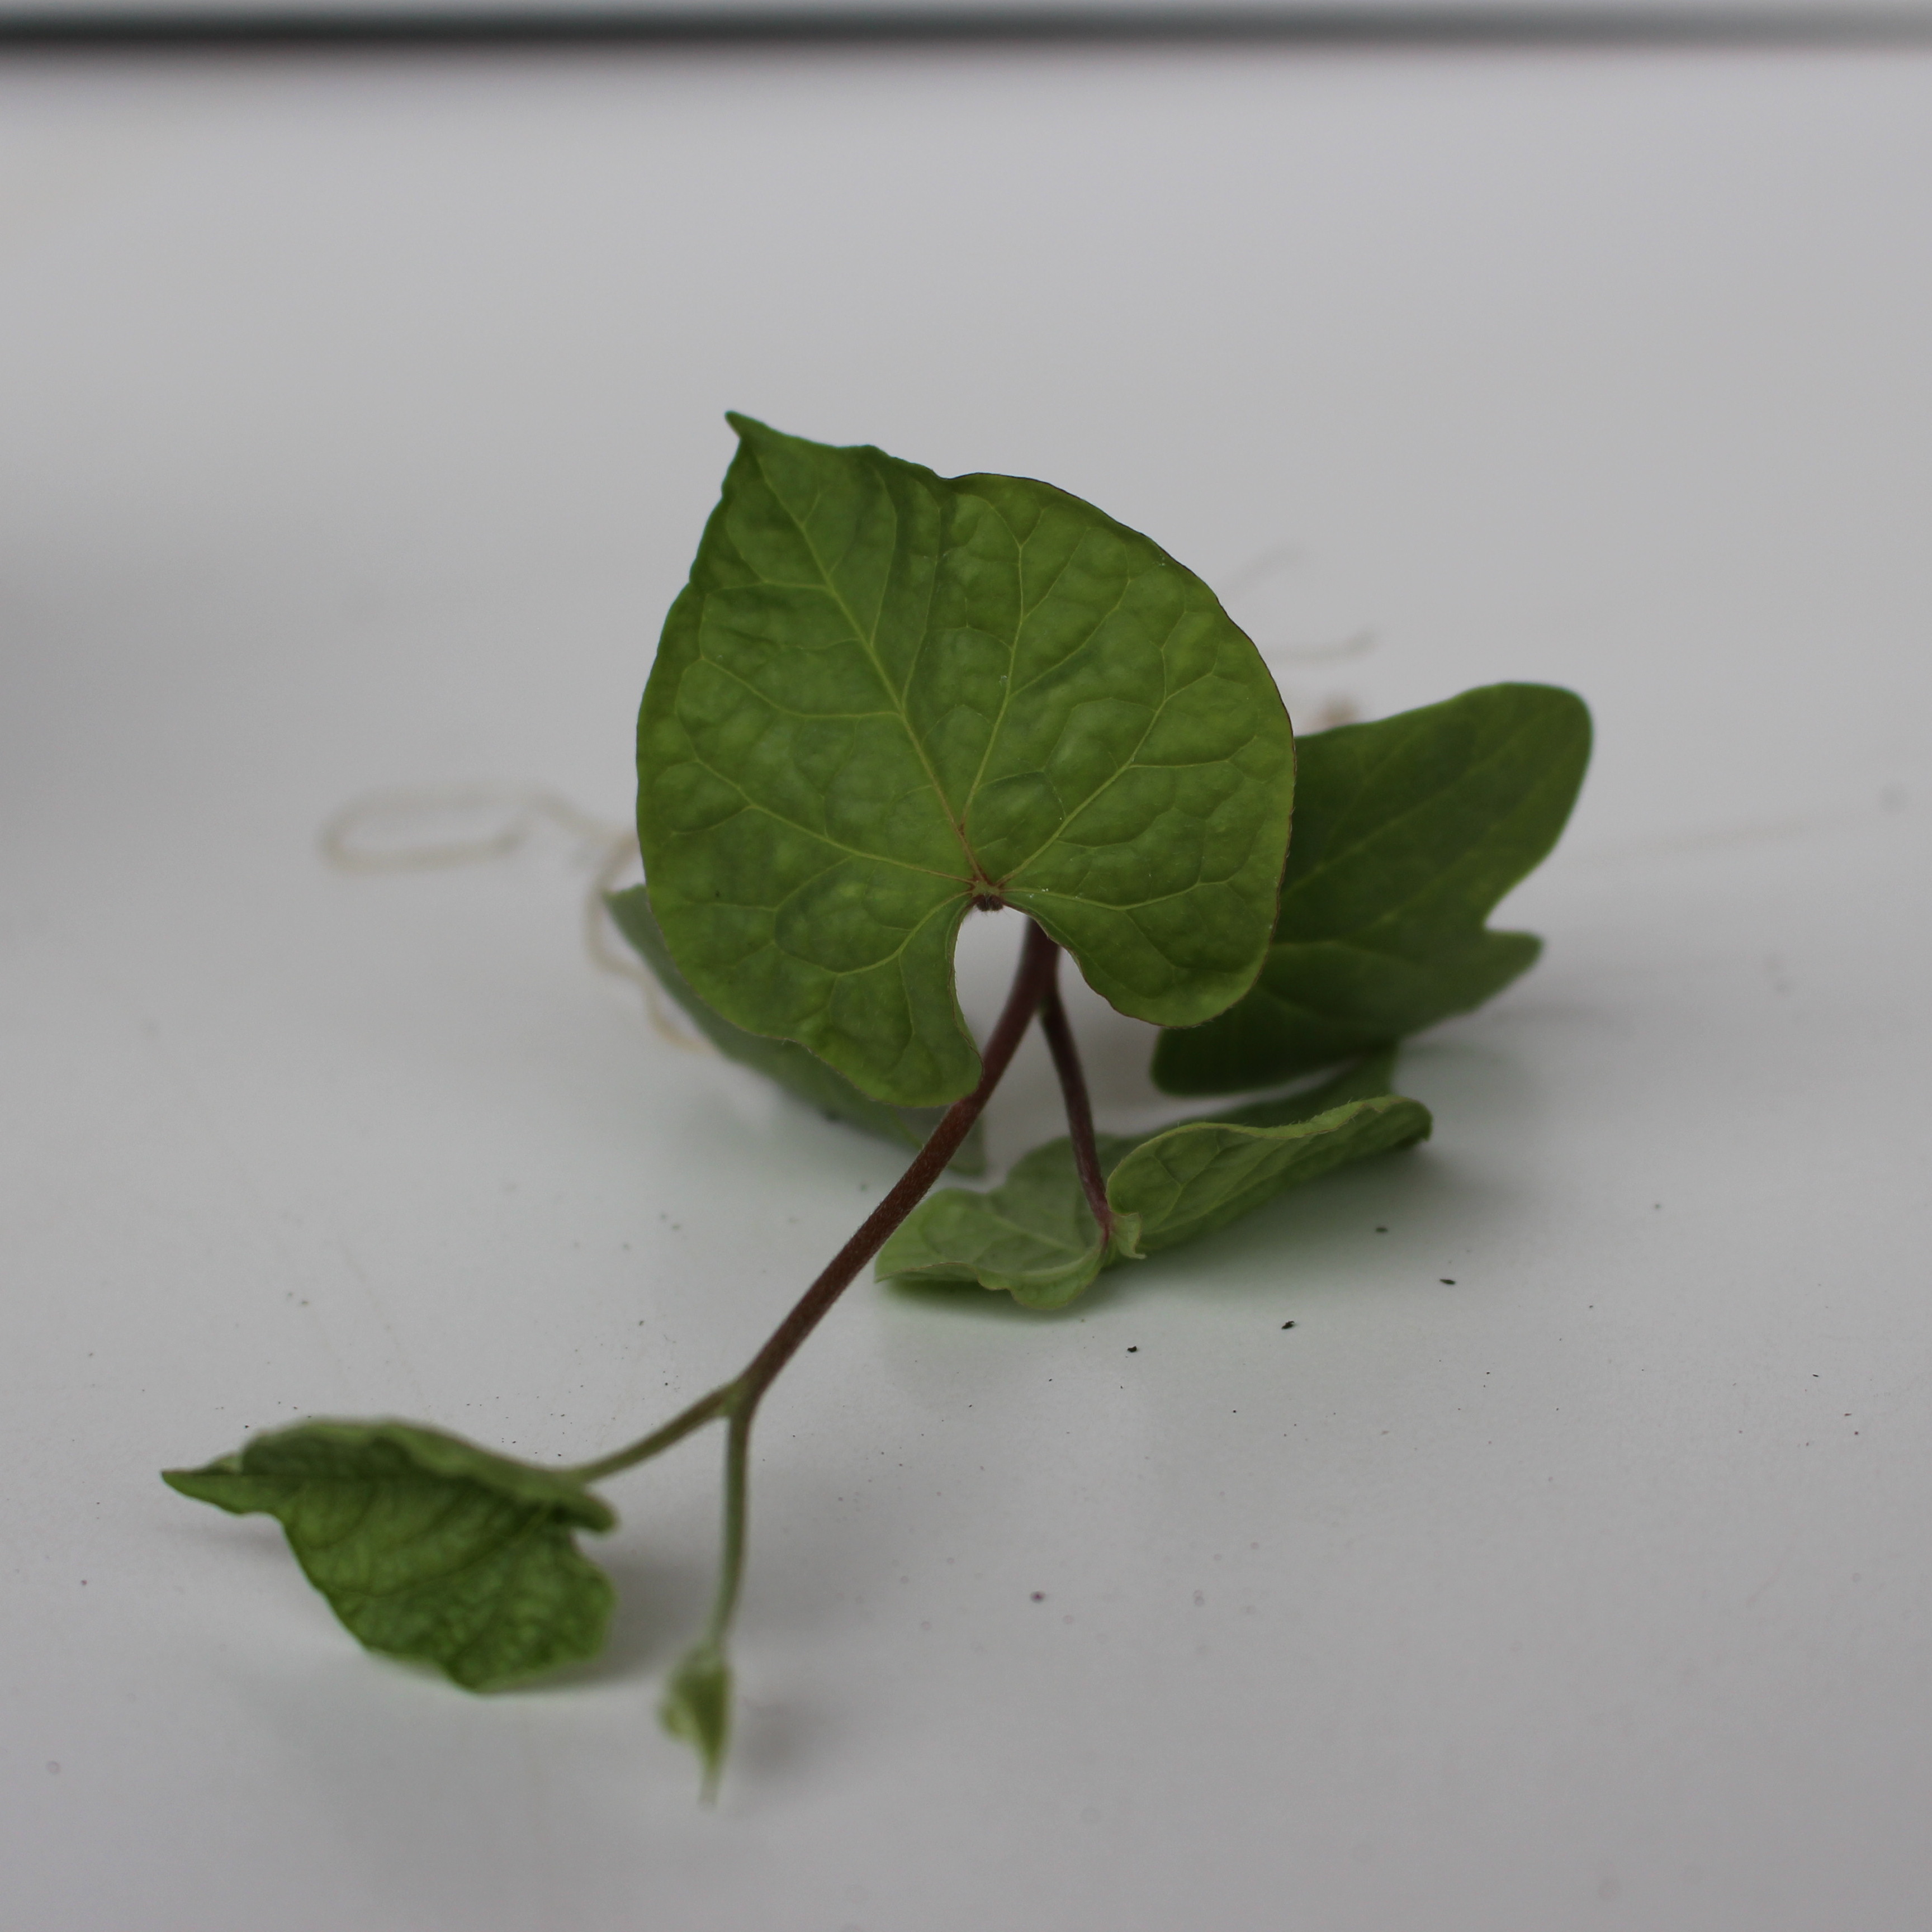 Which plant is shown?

Convolvulus arvensis
